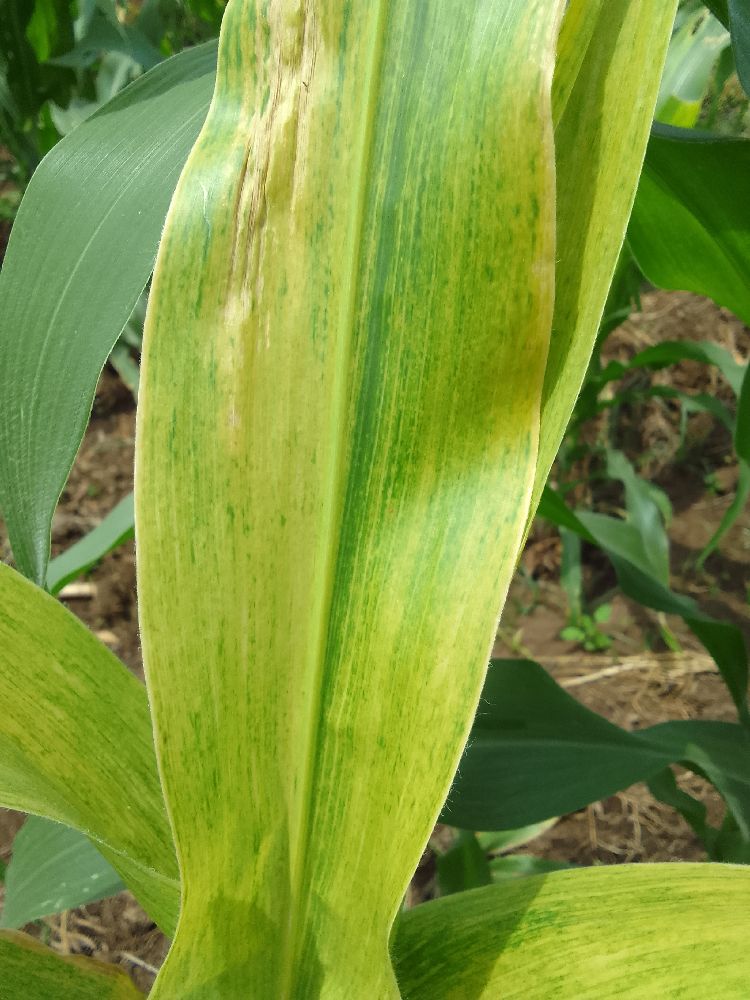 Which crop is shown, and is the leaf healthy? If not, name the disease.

maize, maize lethal necrosis
